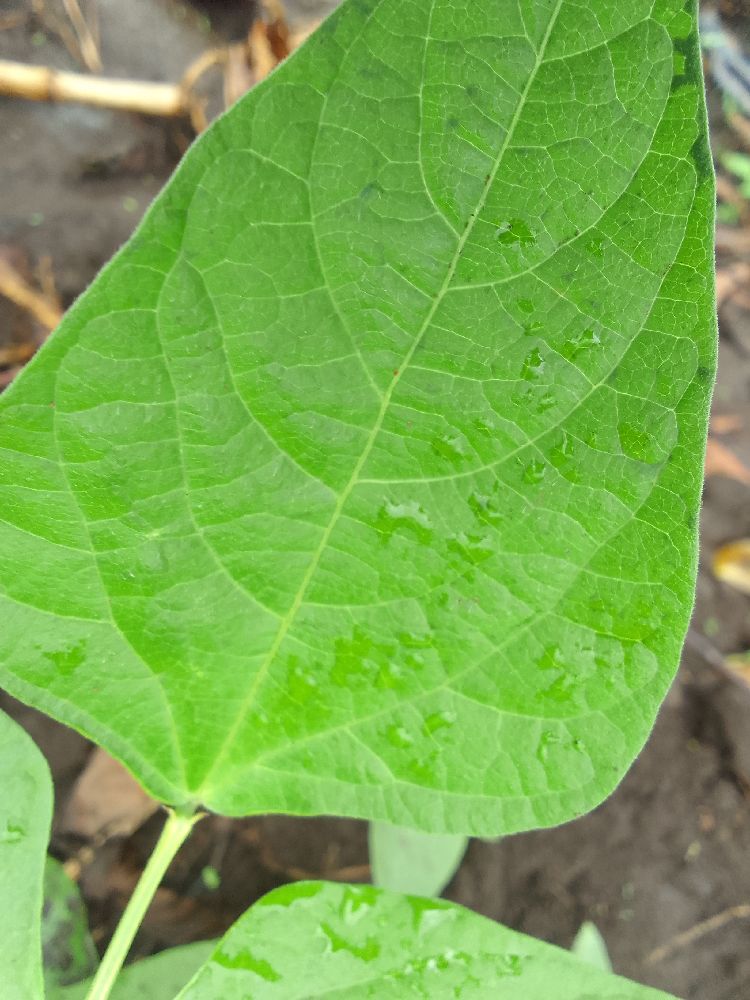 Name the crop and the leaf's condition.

common bean, healthy
